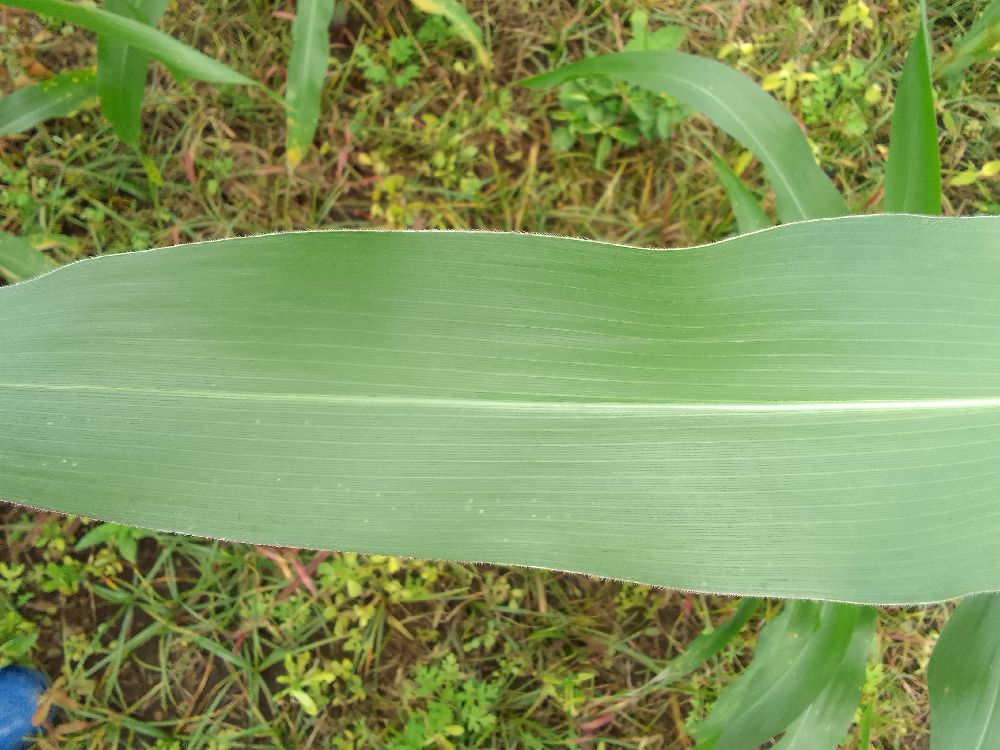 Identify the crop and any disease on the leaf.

maize, healthy
